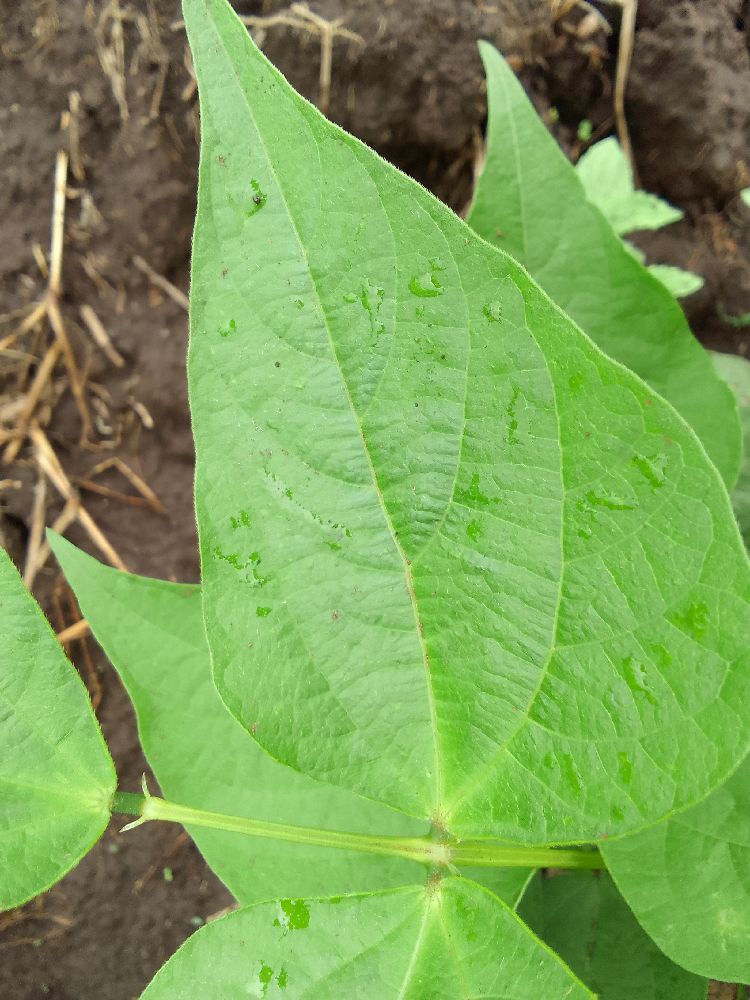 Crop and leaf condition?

common bean, healthy
